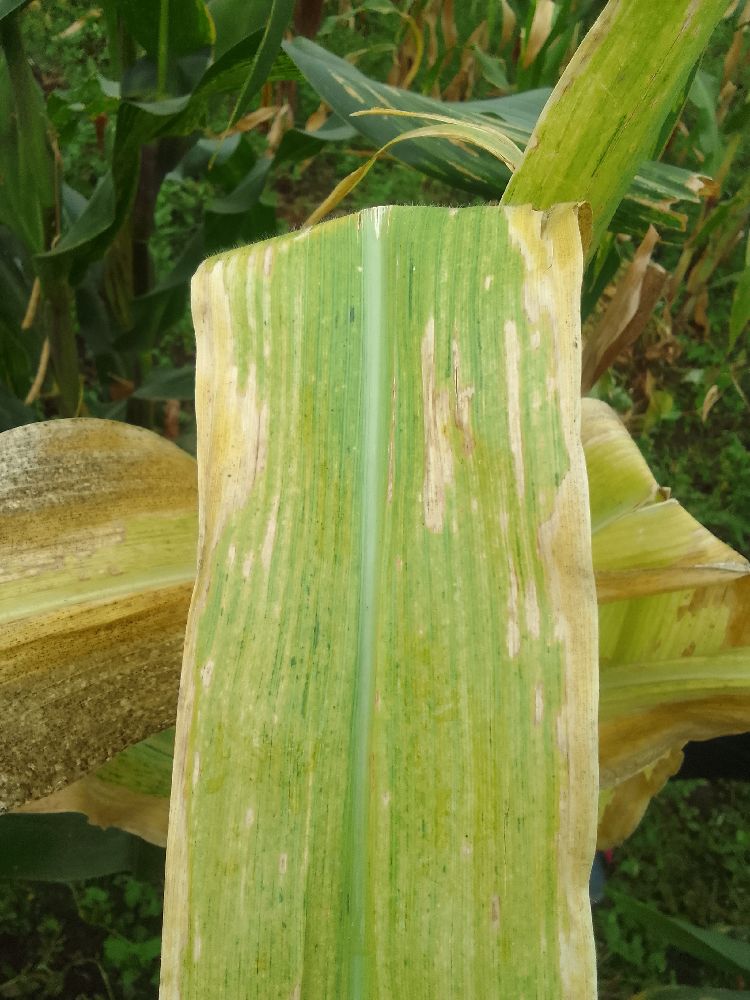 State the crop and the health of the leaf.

maize, maize lethal necrosis
